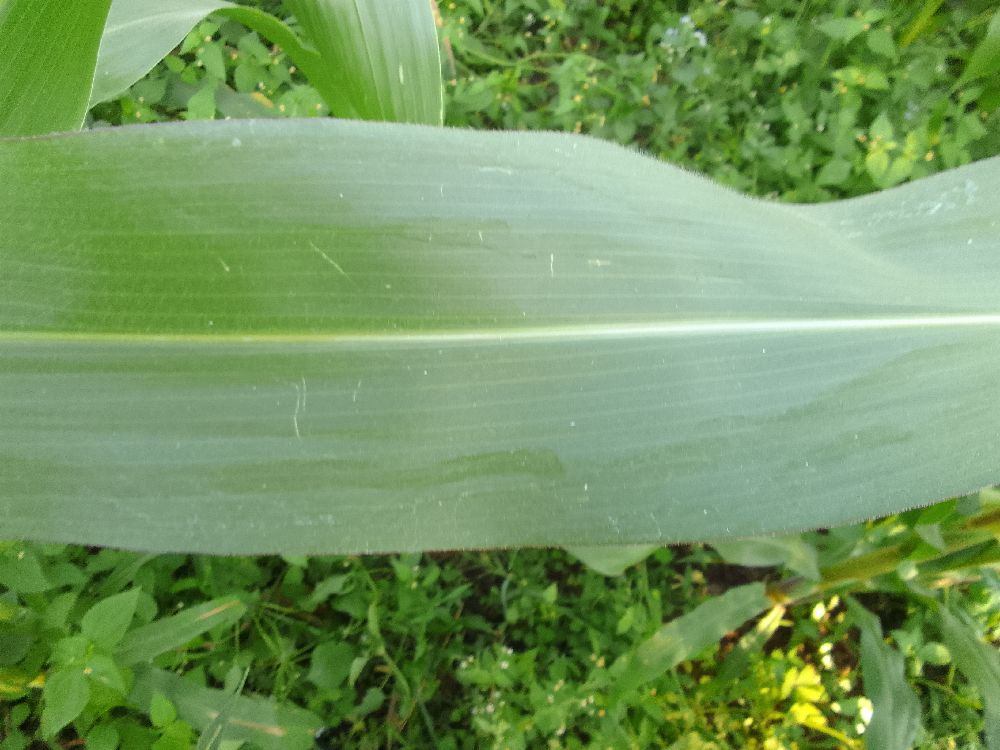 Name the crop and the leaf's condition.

maize, healthy
